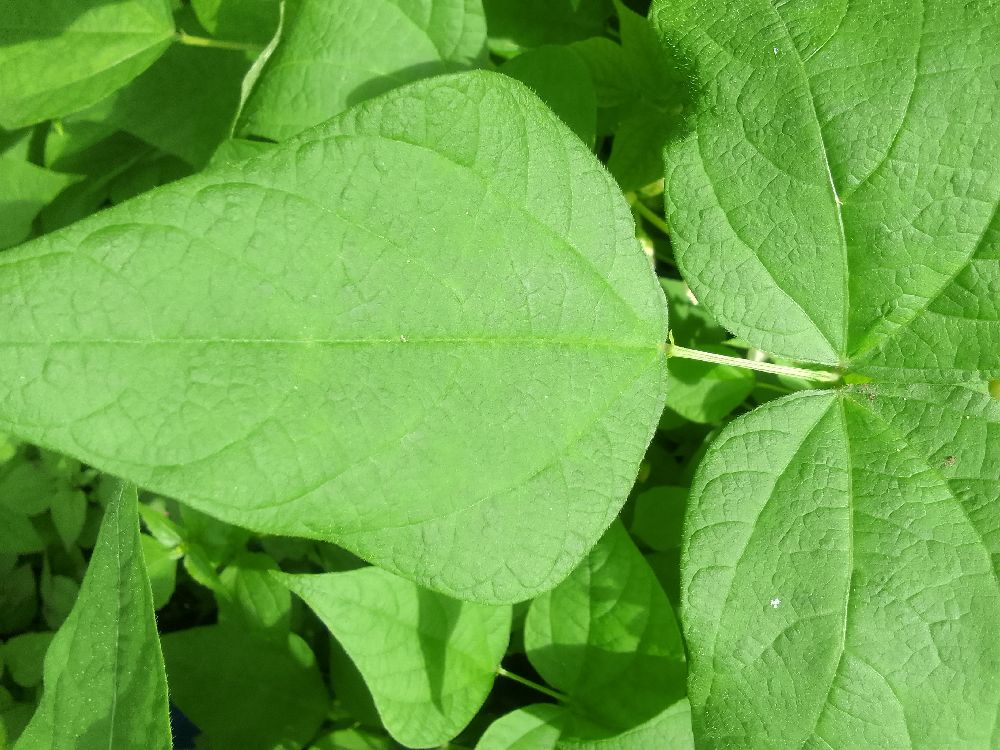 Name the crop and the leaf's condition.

common bean, healthy
